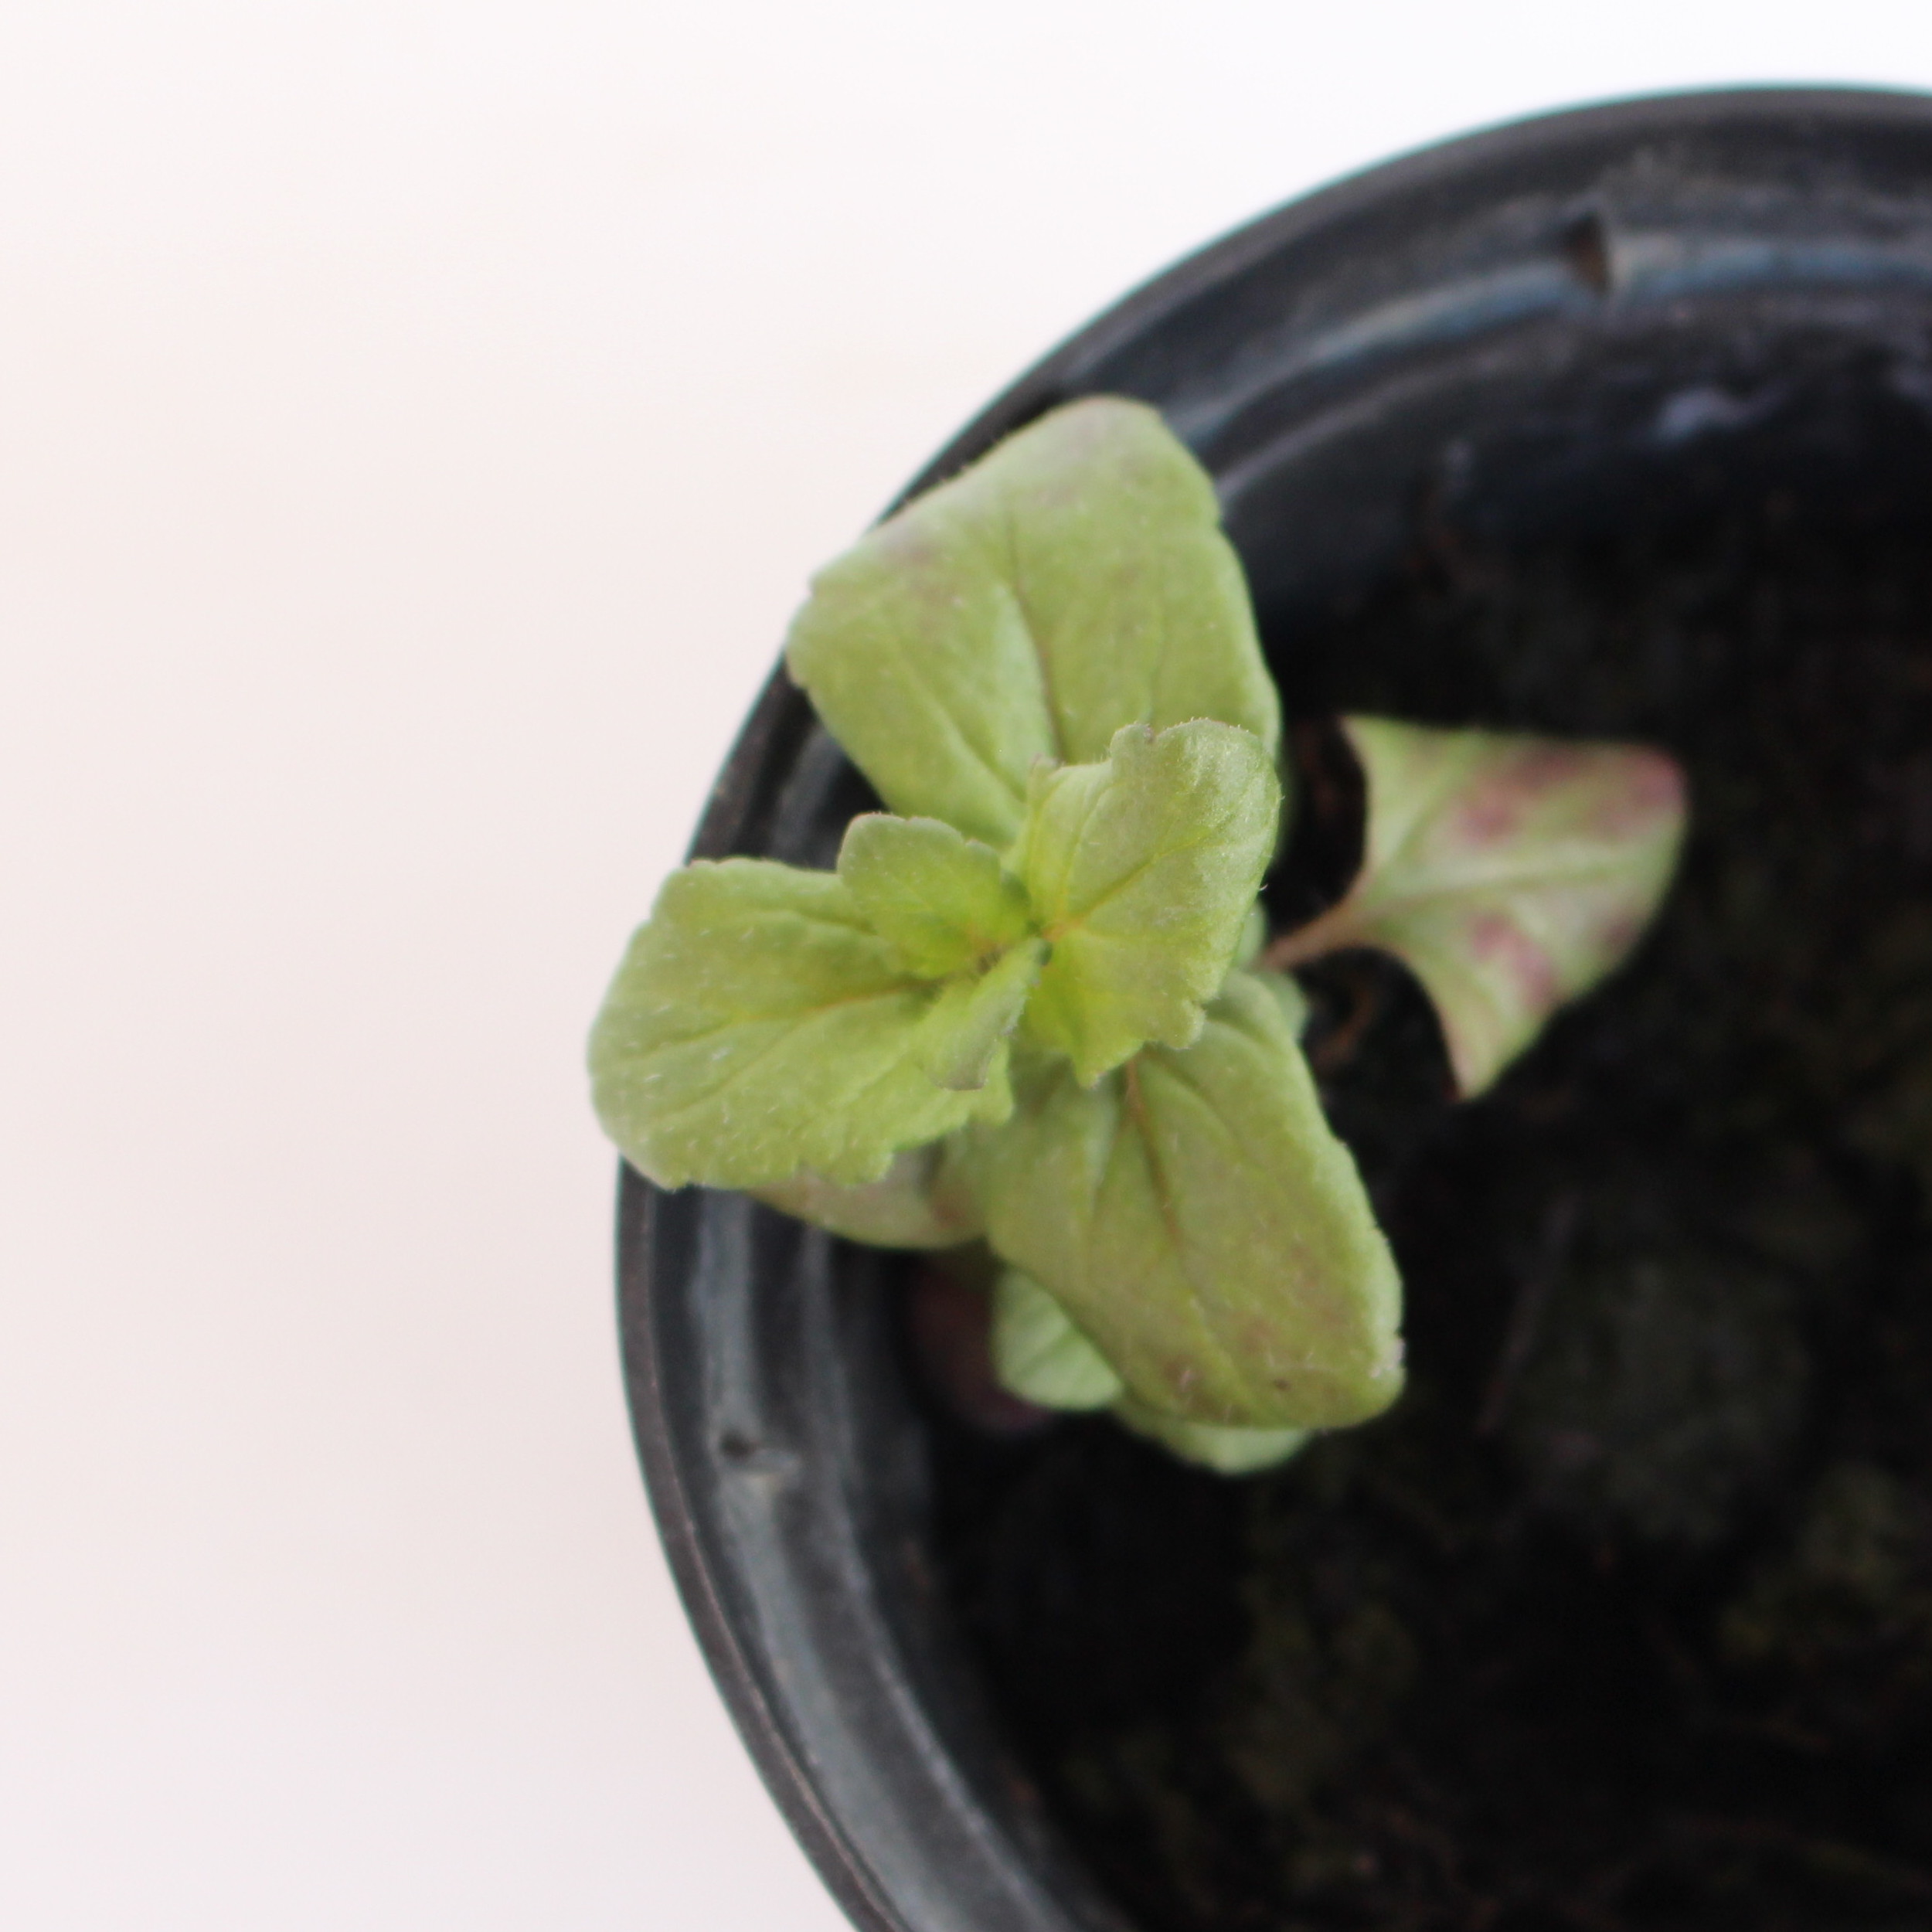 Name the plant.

Veronica persica
